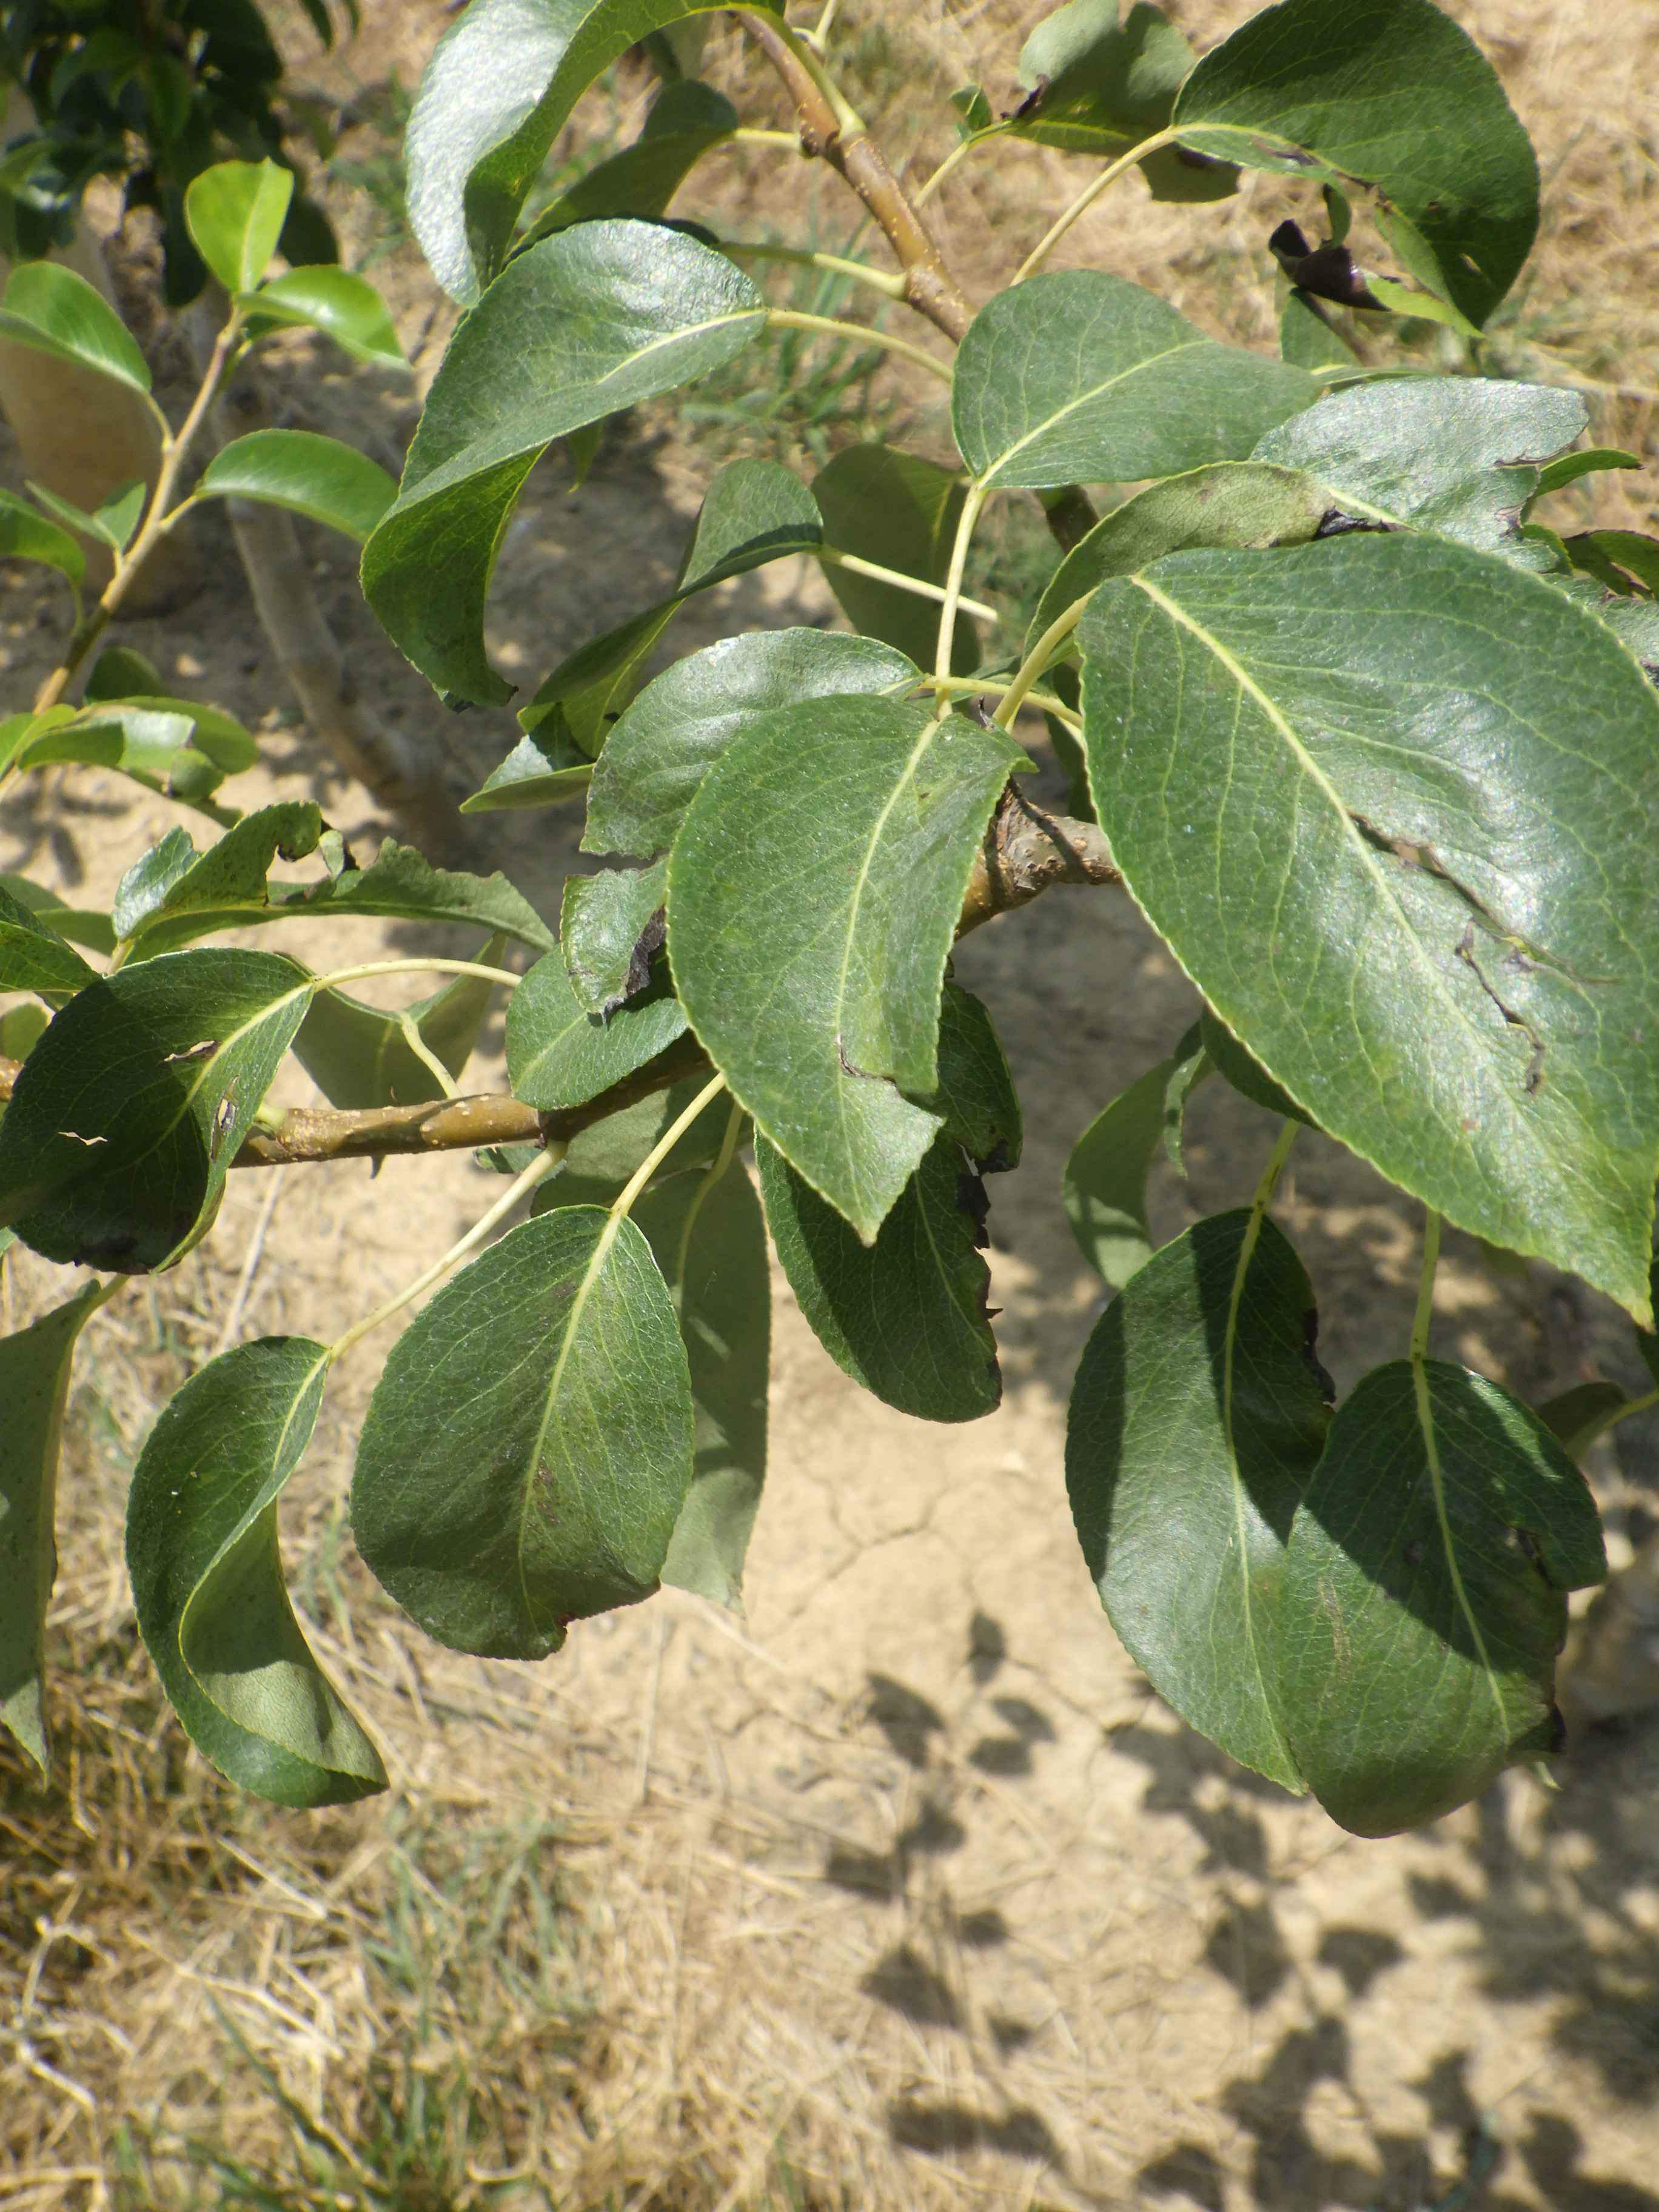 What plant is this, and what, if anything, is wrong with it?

pear, mechanical damage
